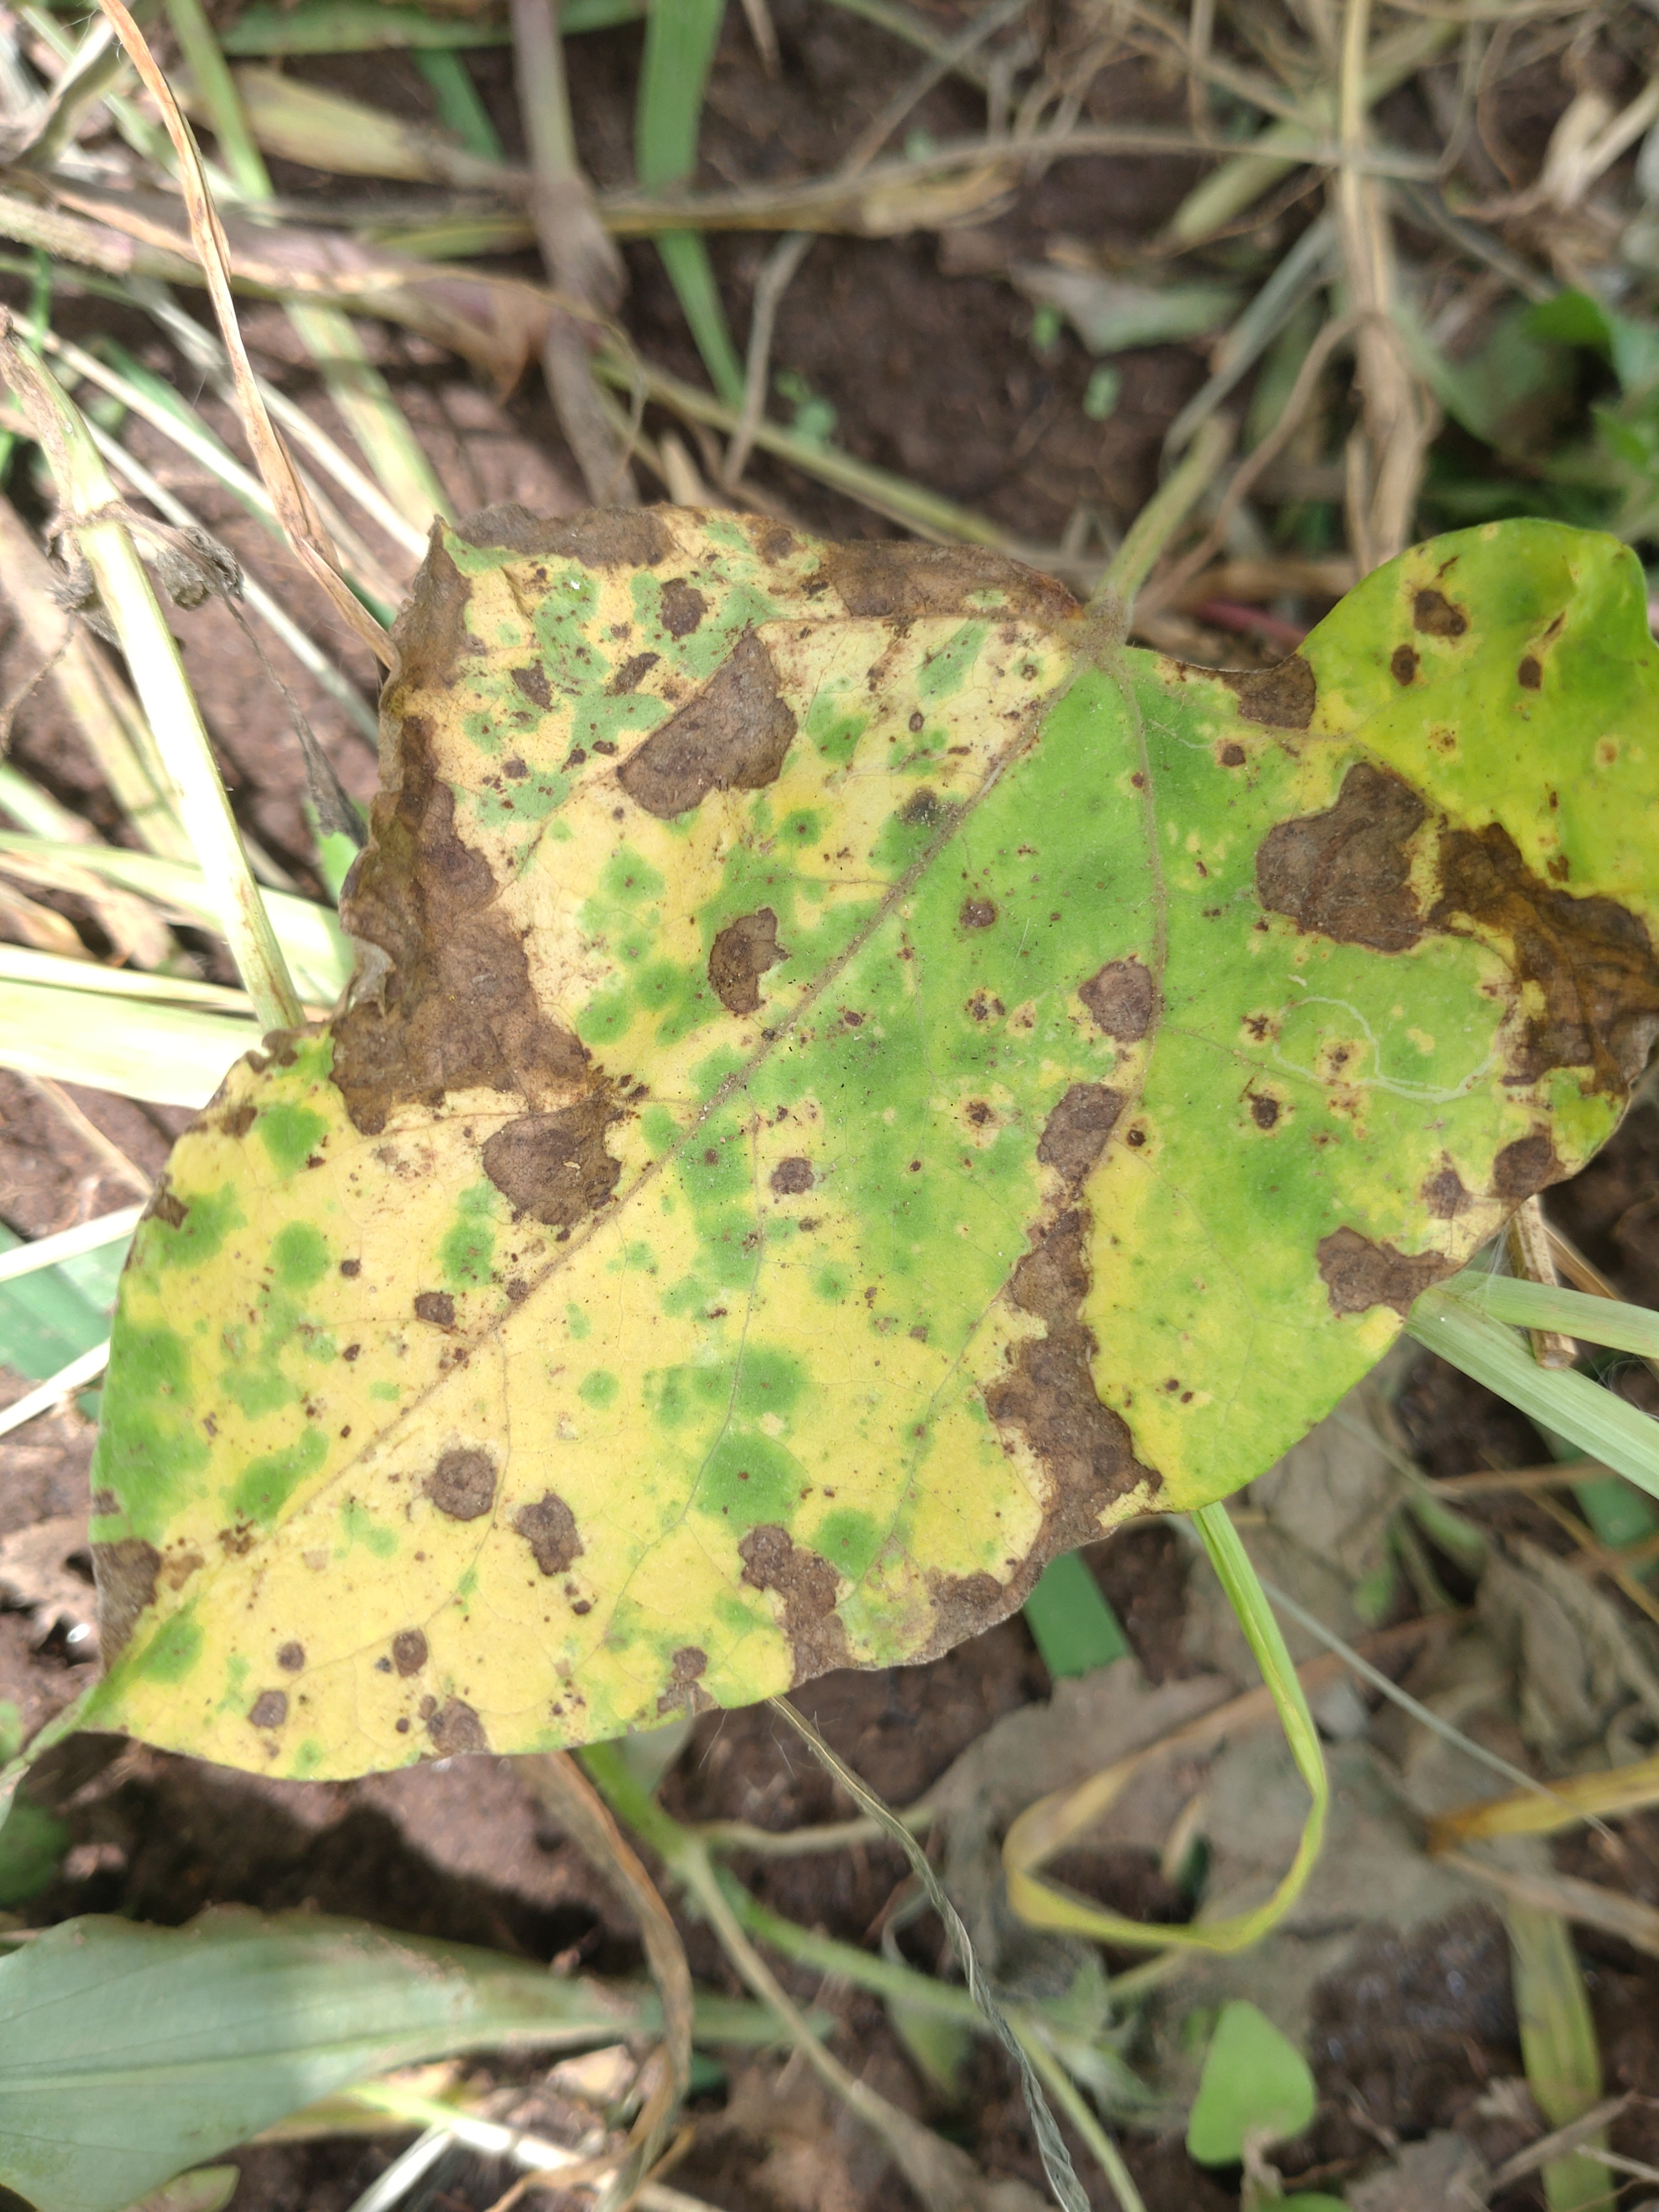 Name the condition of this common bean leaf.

rust
